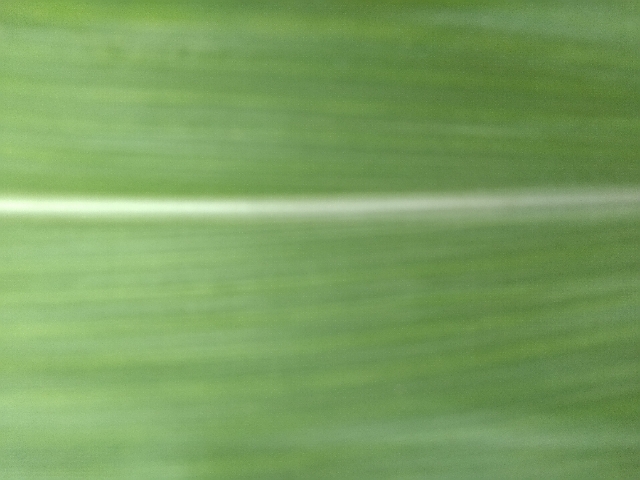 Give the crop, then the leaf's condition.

maize, healthy
